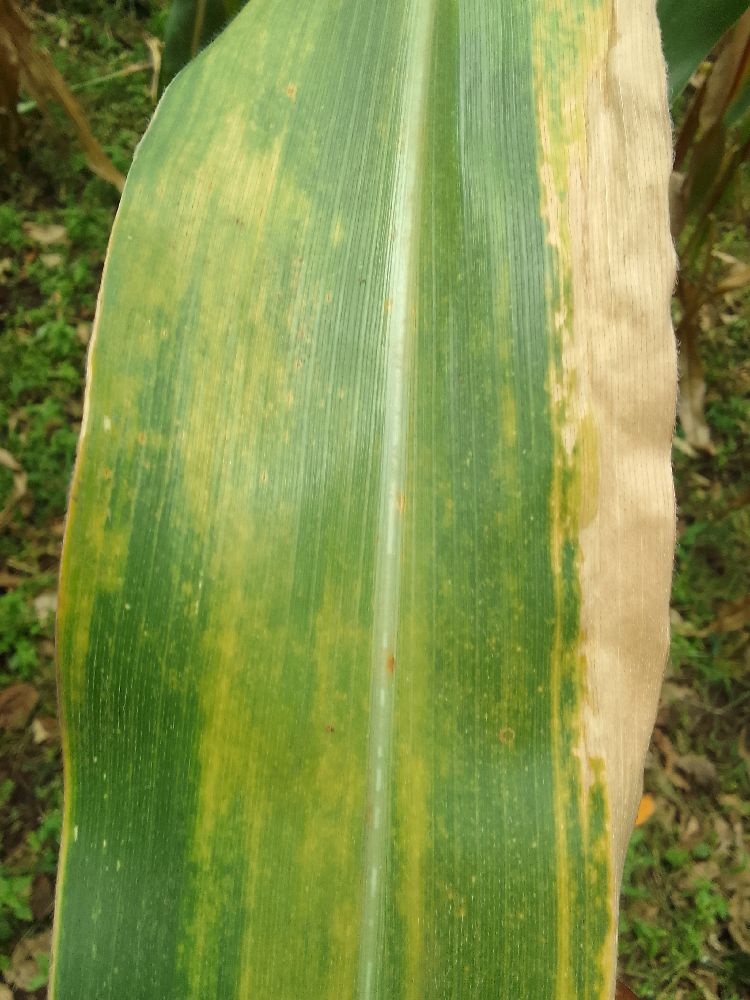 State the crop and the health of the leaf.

maize, maize lethal necrosis
